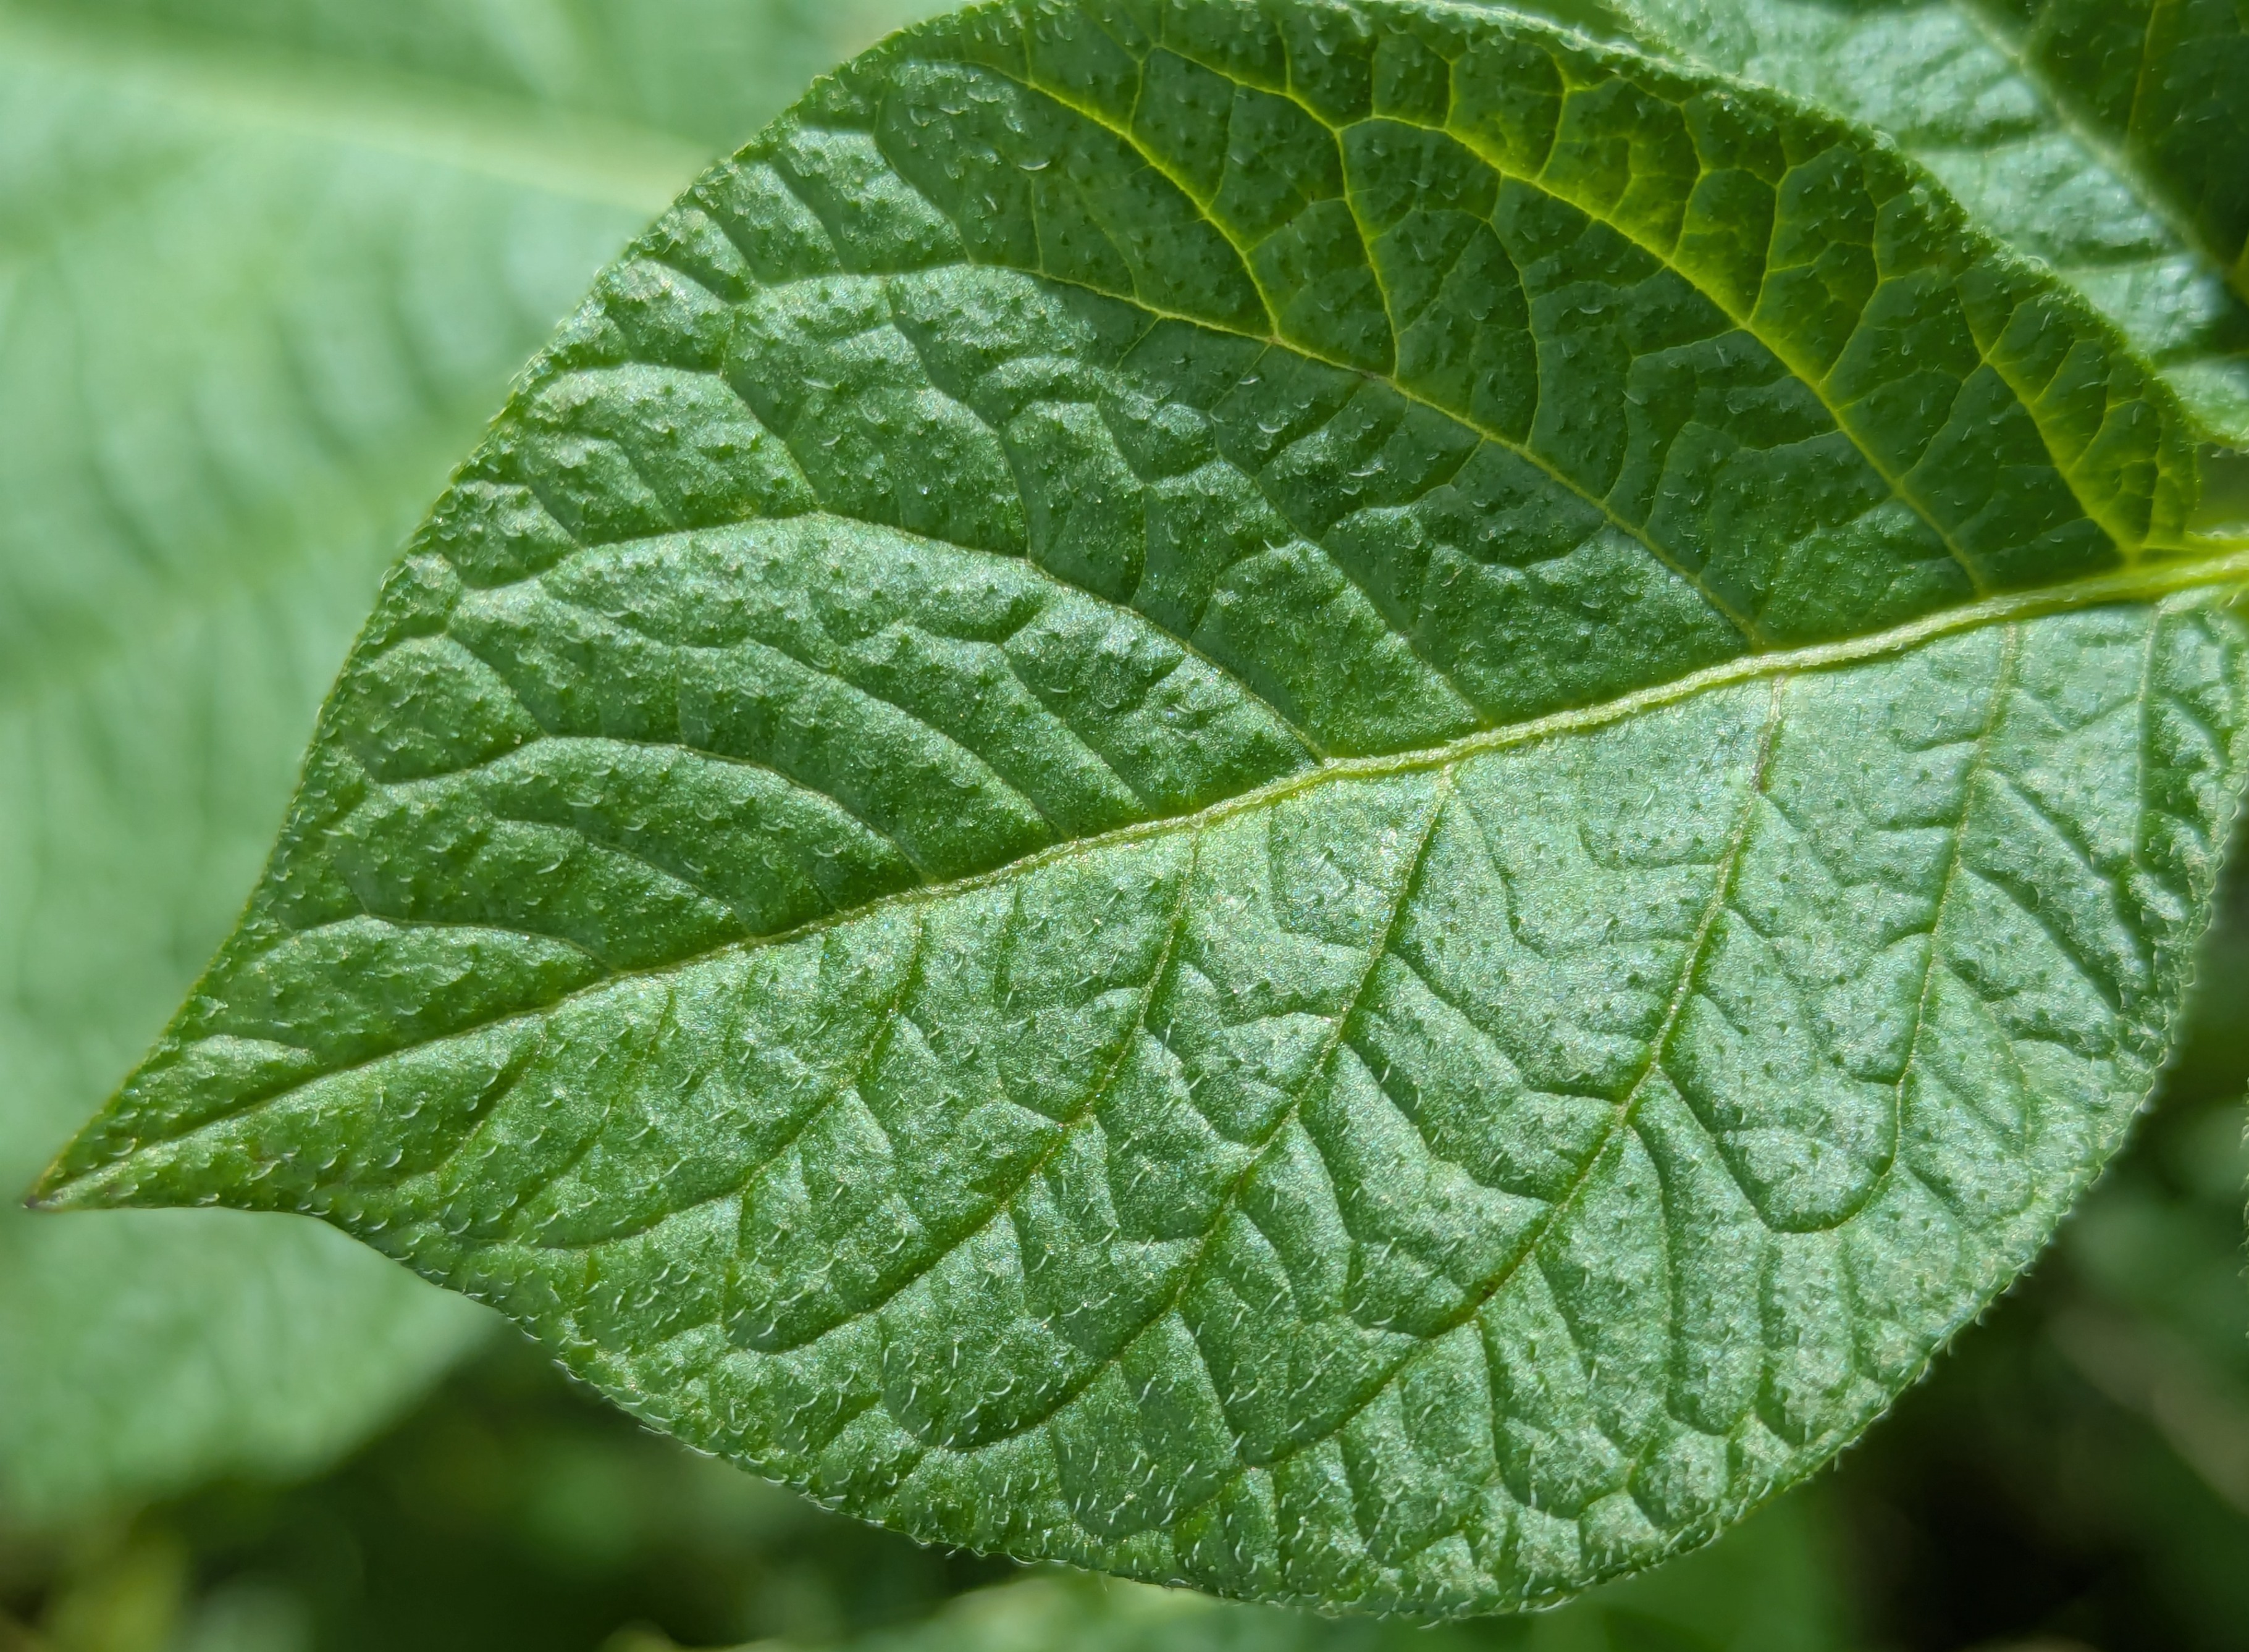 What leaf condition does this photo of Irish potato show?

healthy
